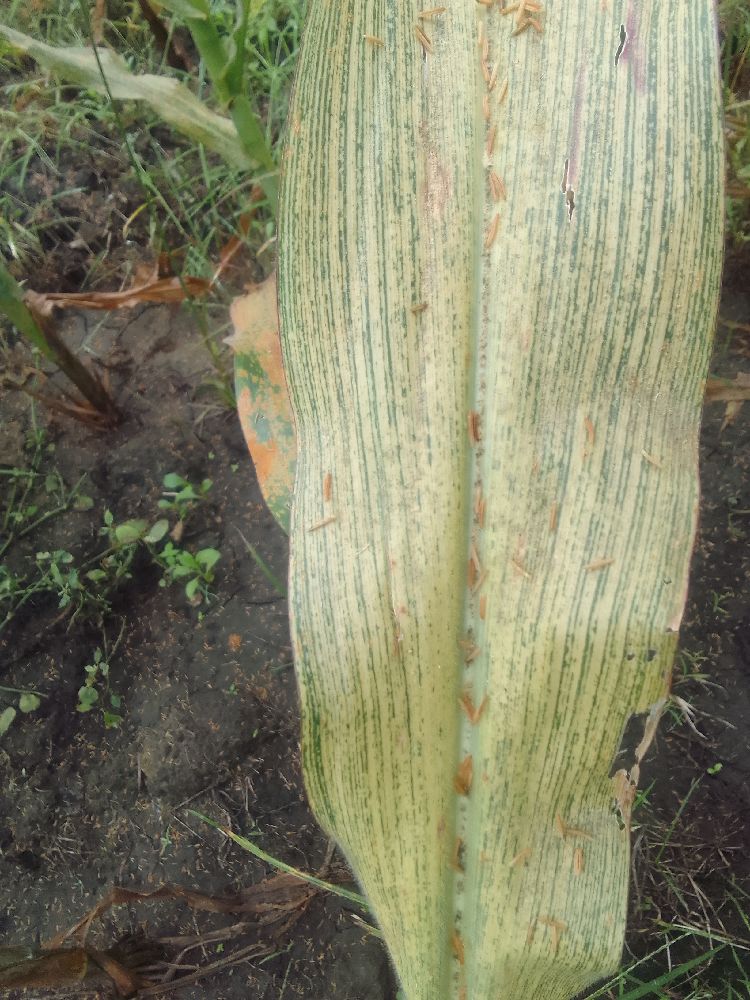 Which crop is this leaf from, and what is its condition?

maize, maize streak virus
